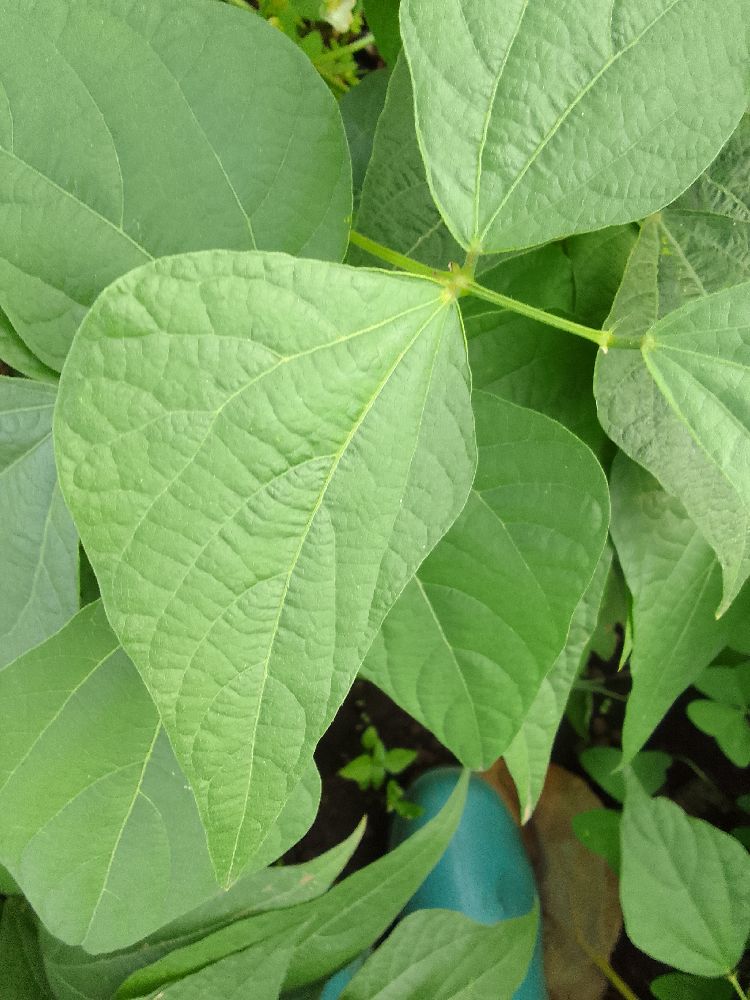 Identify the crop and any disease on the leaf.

common bean, healthy
